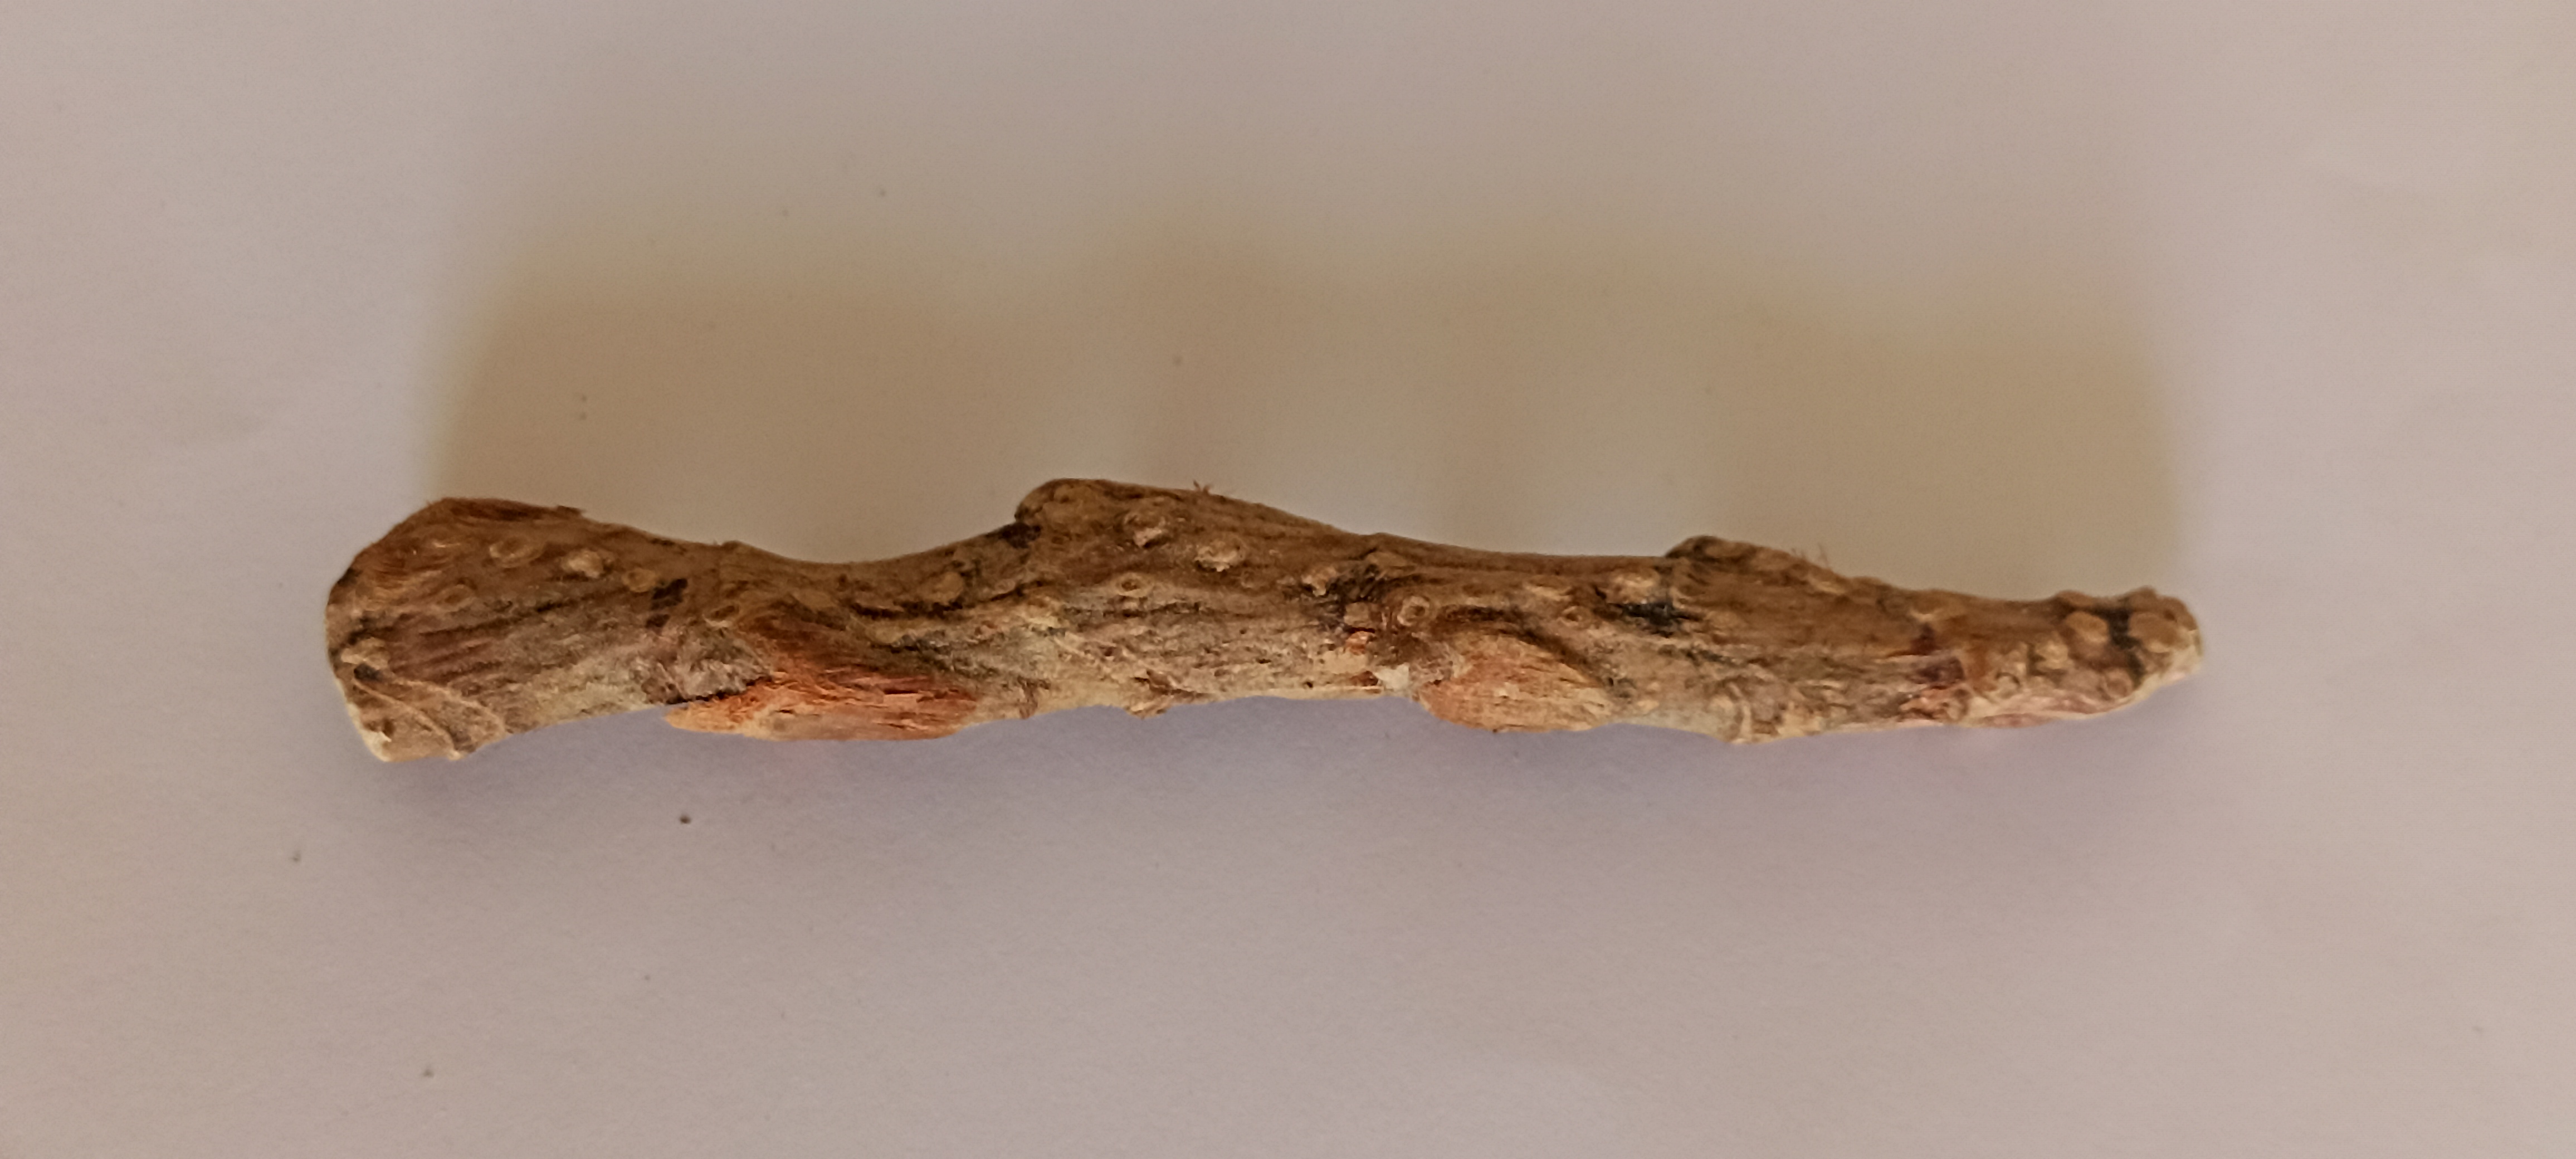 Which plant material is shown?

vekhand
